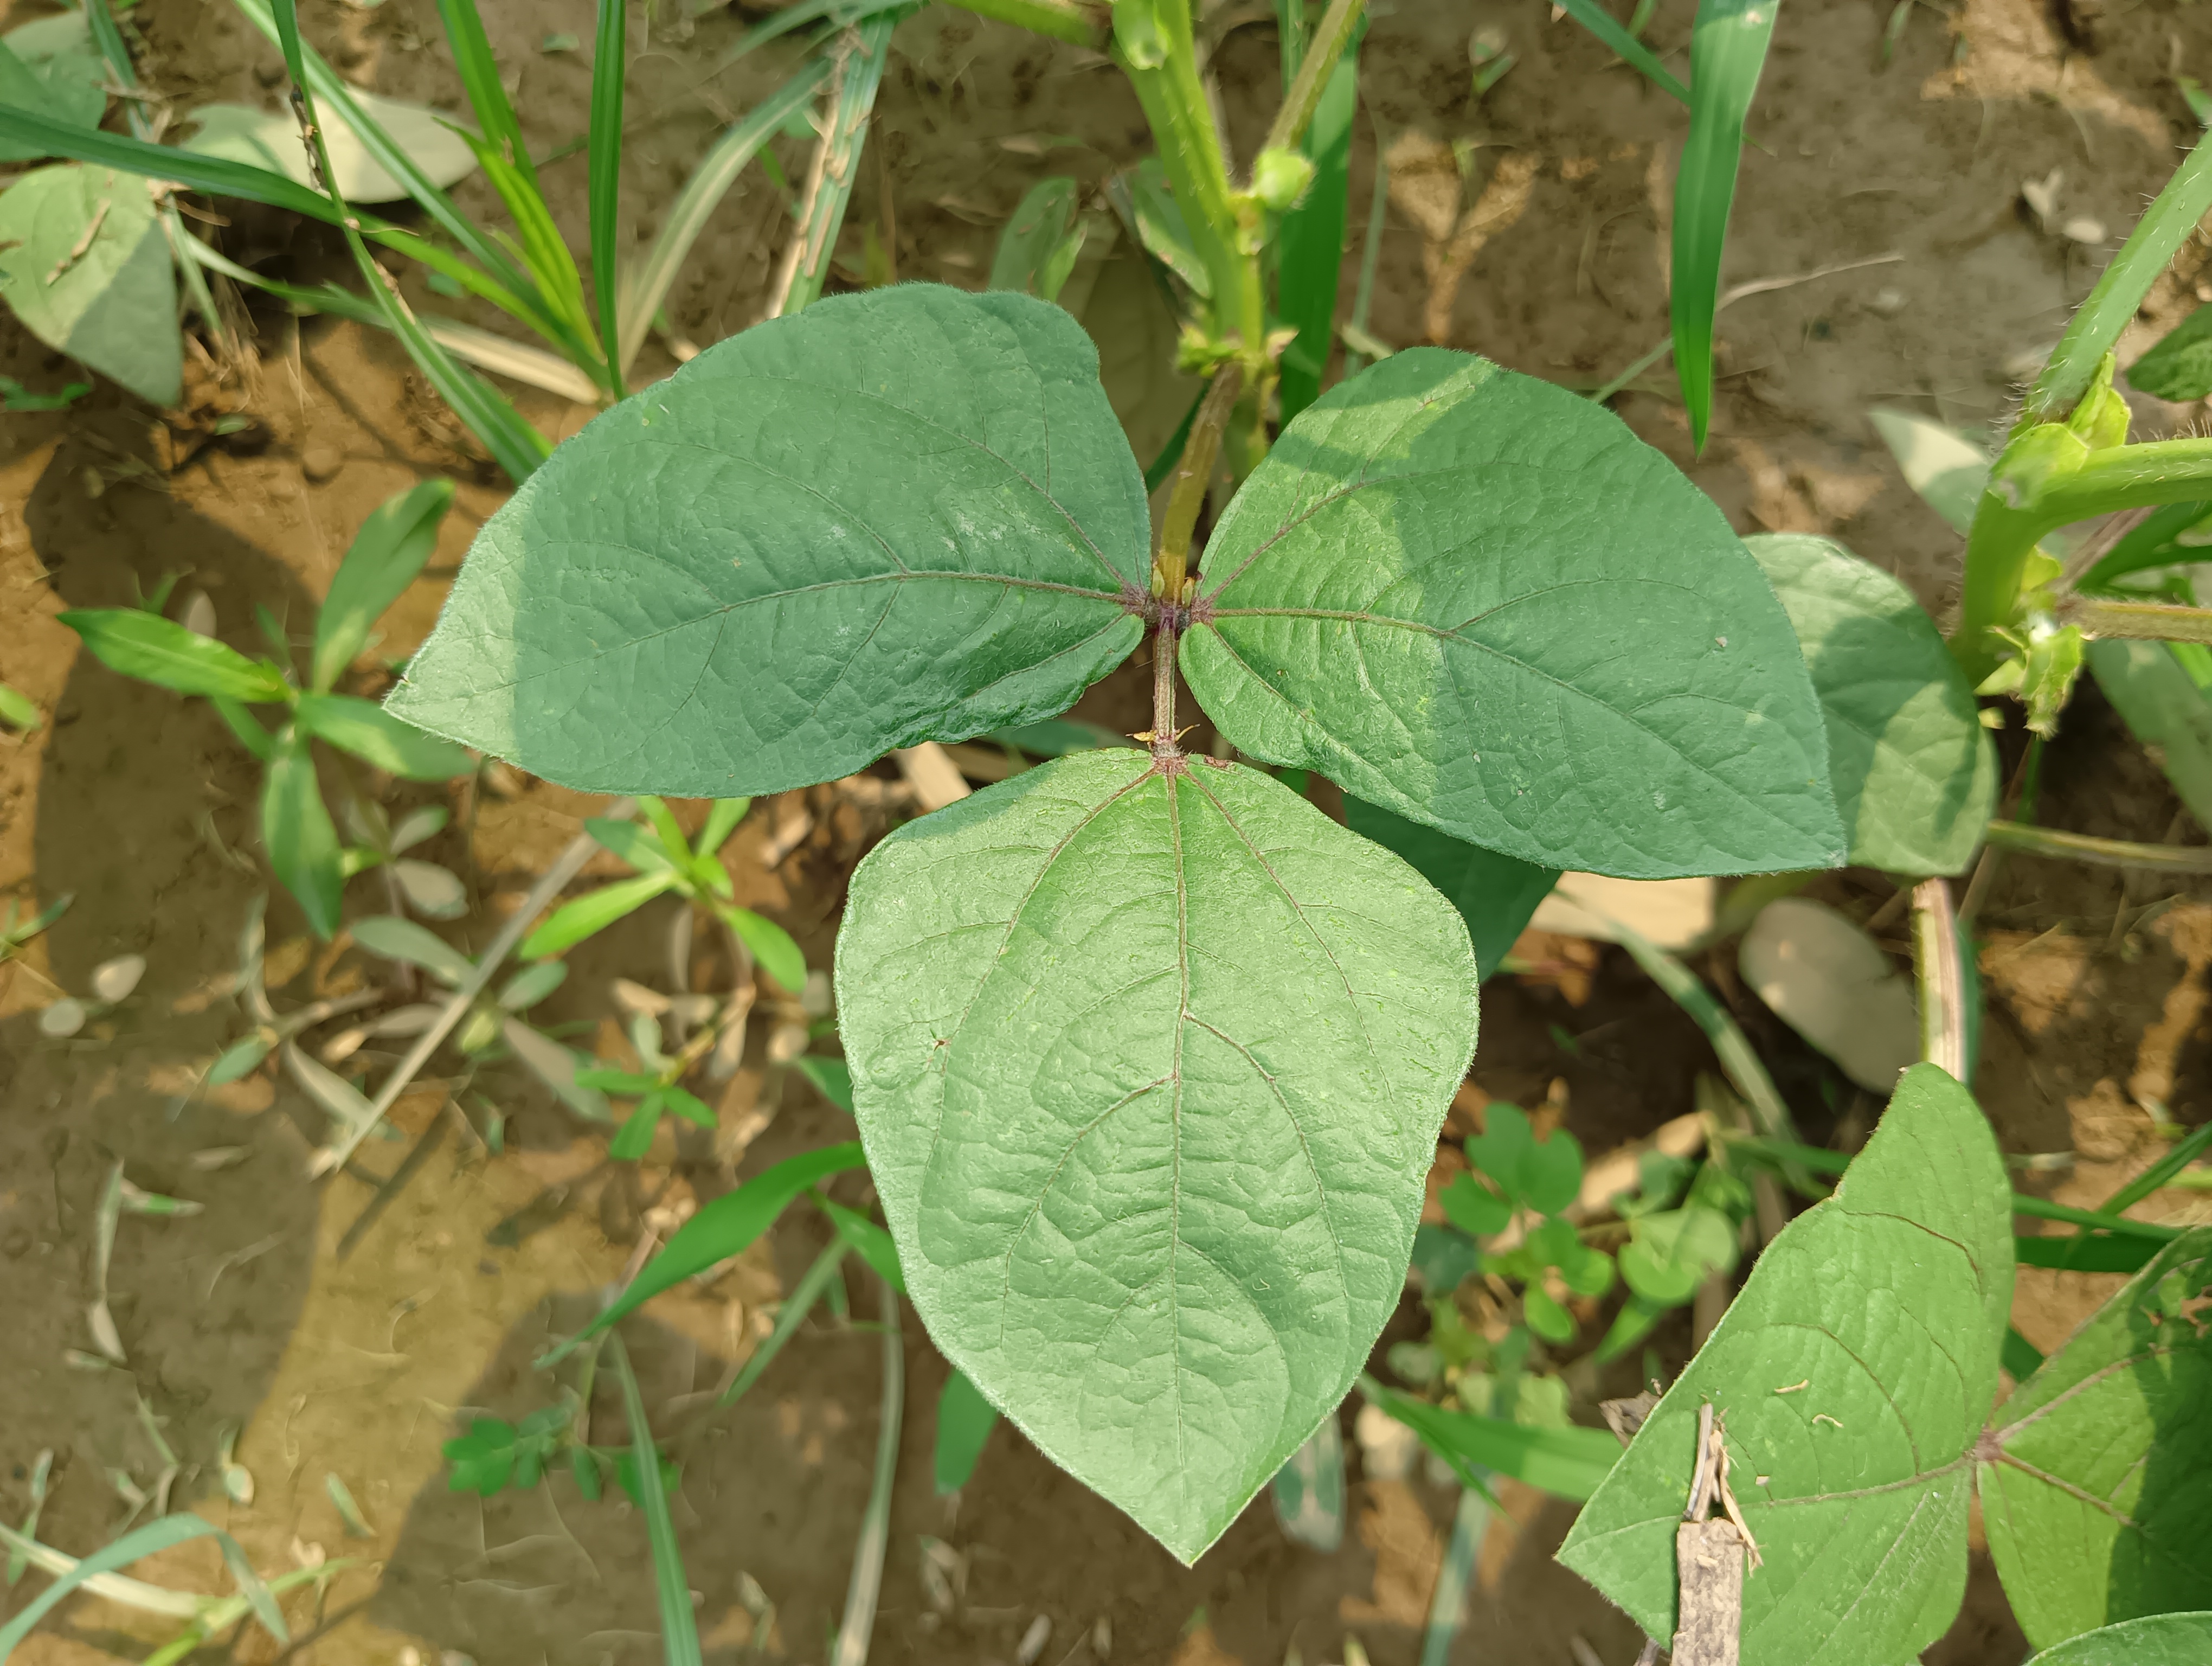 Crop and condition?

mungbean, healthy
